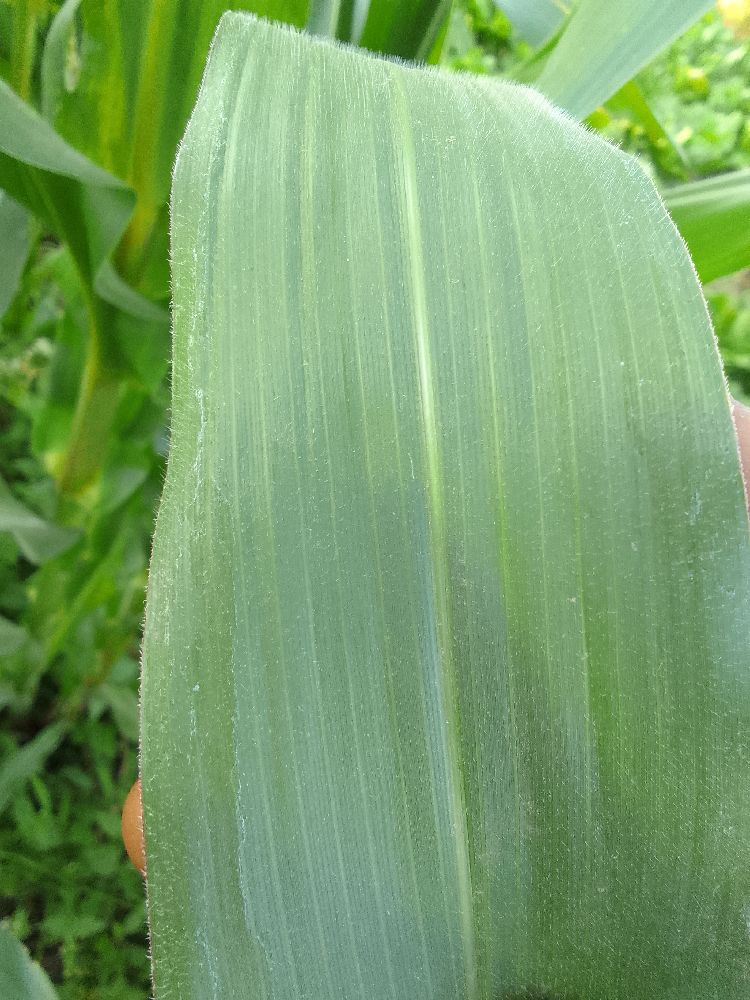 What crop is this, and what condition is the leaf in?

maize, healthy
